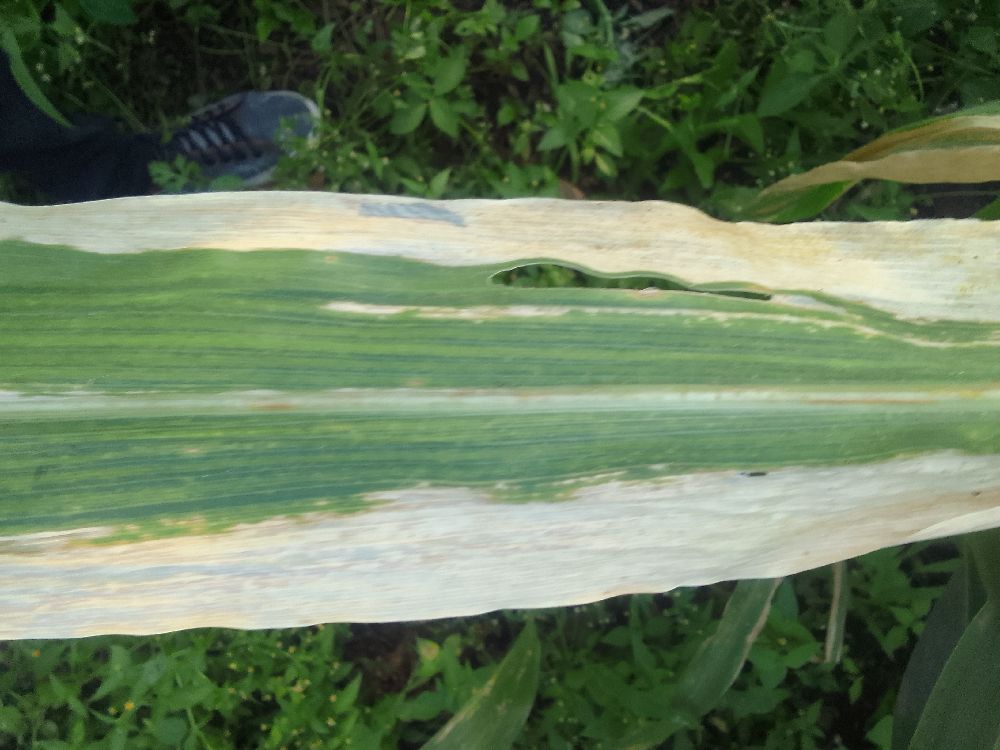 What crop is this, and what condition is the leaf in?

maize, maize lethal necrosis
